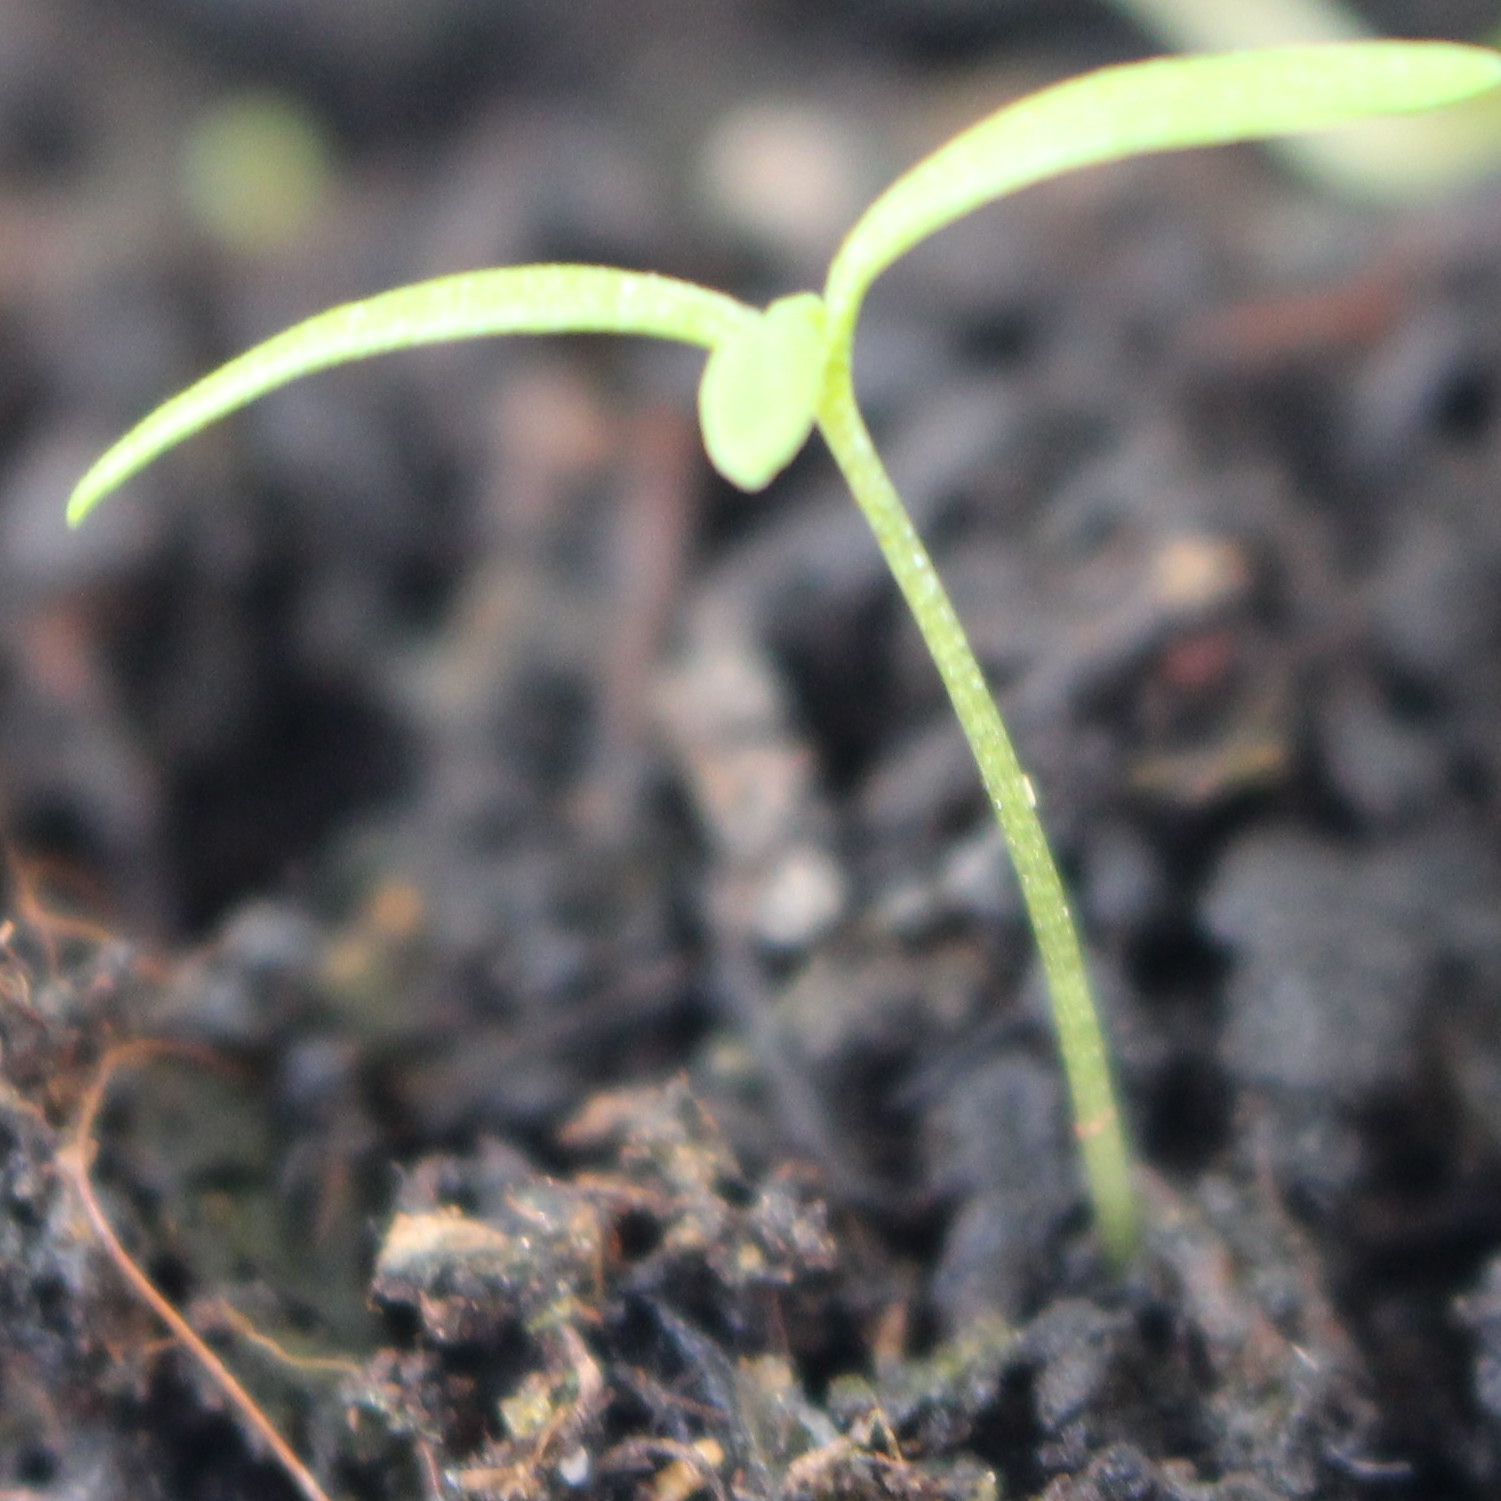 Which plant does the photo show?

Papaver rhoeas
